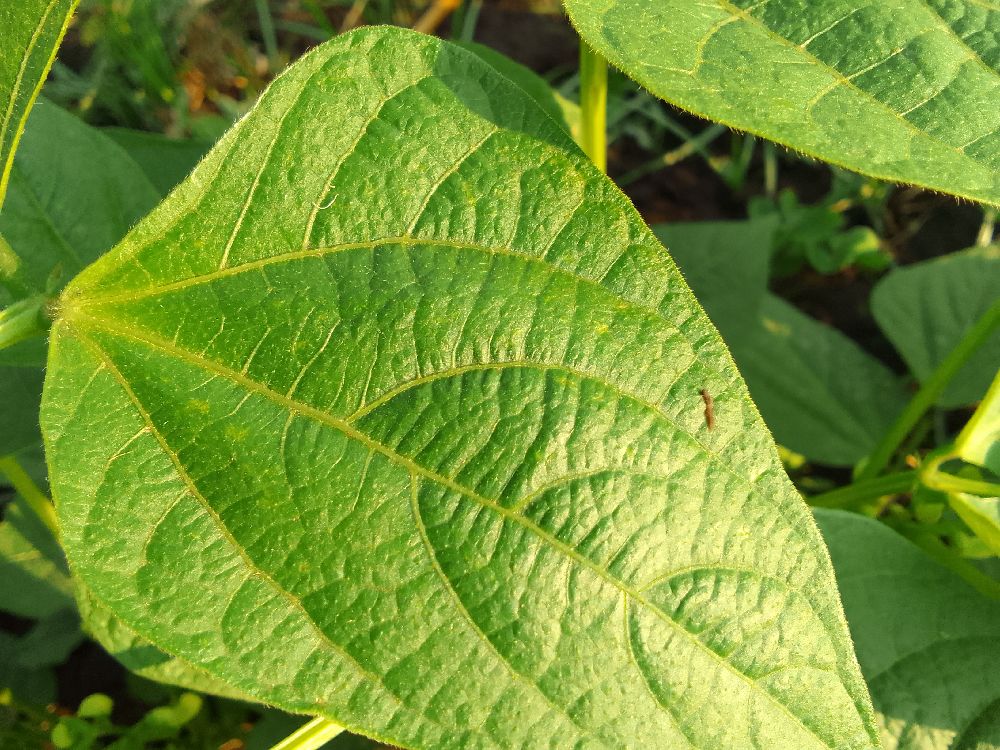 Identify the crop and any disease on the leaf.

common bean, healthy
